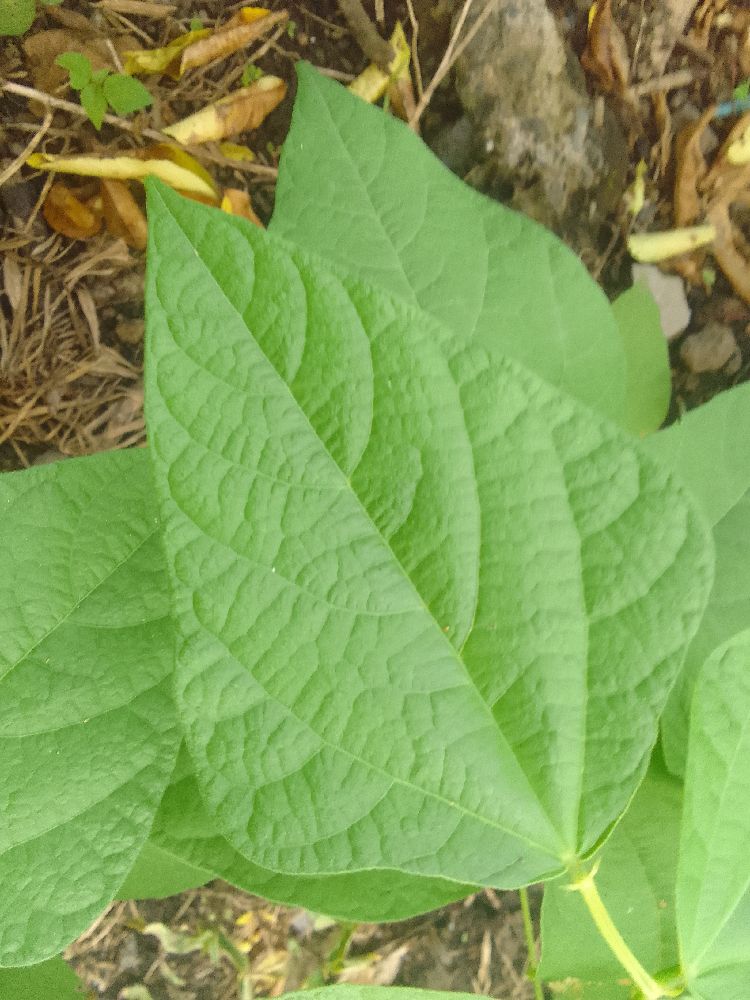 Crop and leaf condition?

common bean, healthy
